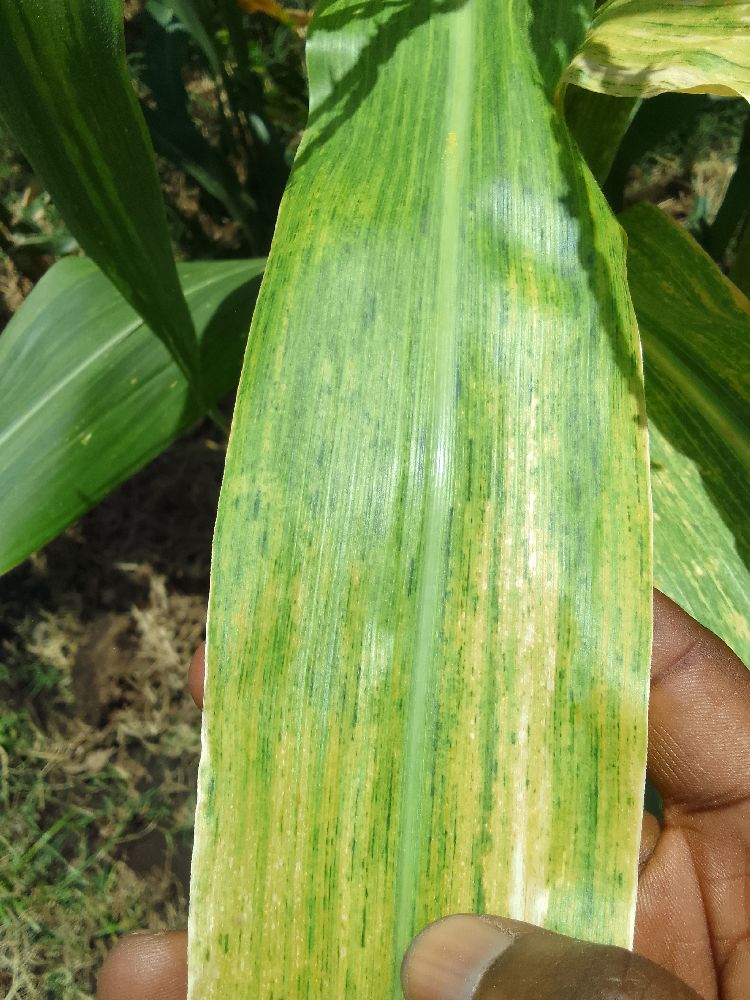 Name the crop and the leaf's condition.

maize, maize lethal necrosis
